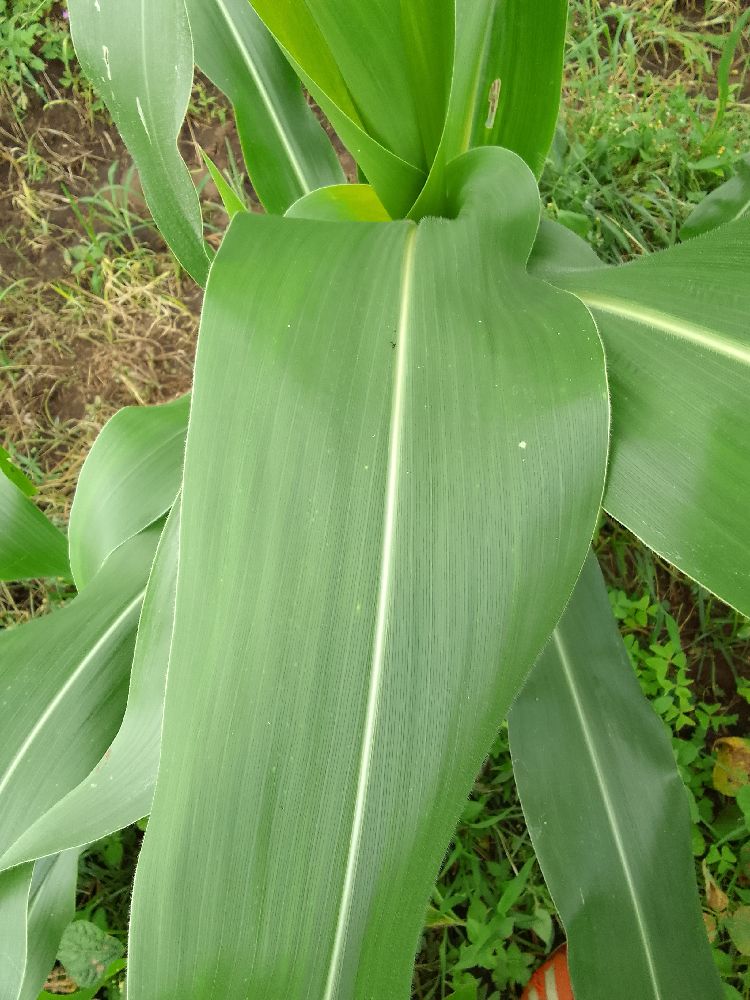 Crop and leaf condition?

maize, healthy
